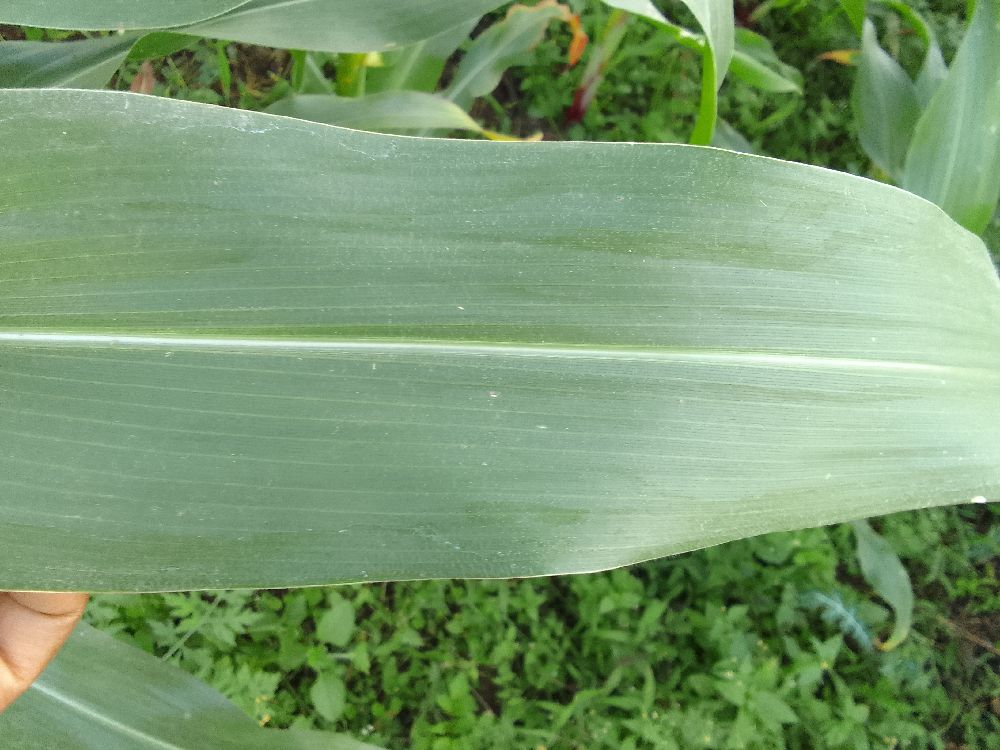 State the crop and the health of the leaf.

maize, healthy
